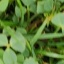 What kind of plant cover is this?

unstructured weed
